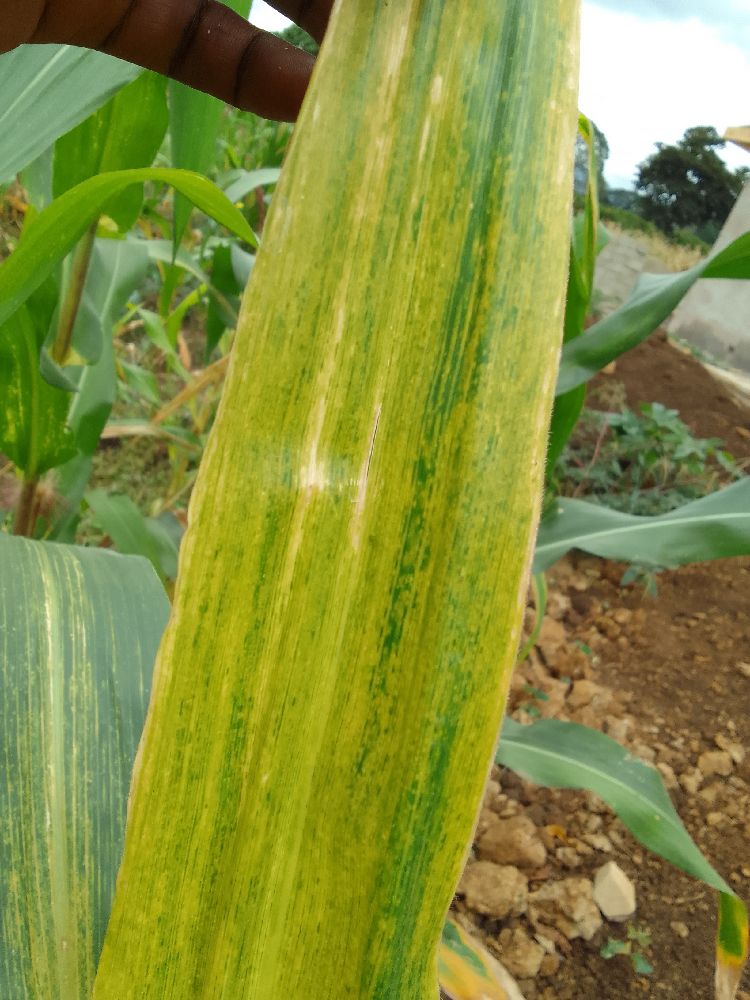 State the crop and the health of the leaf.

maize, maize lethal necrosis
